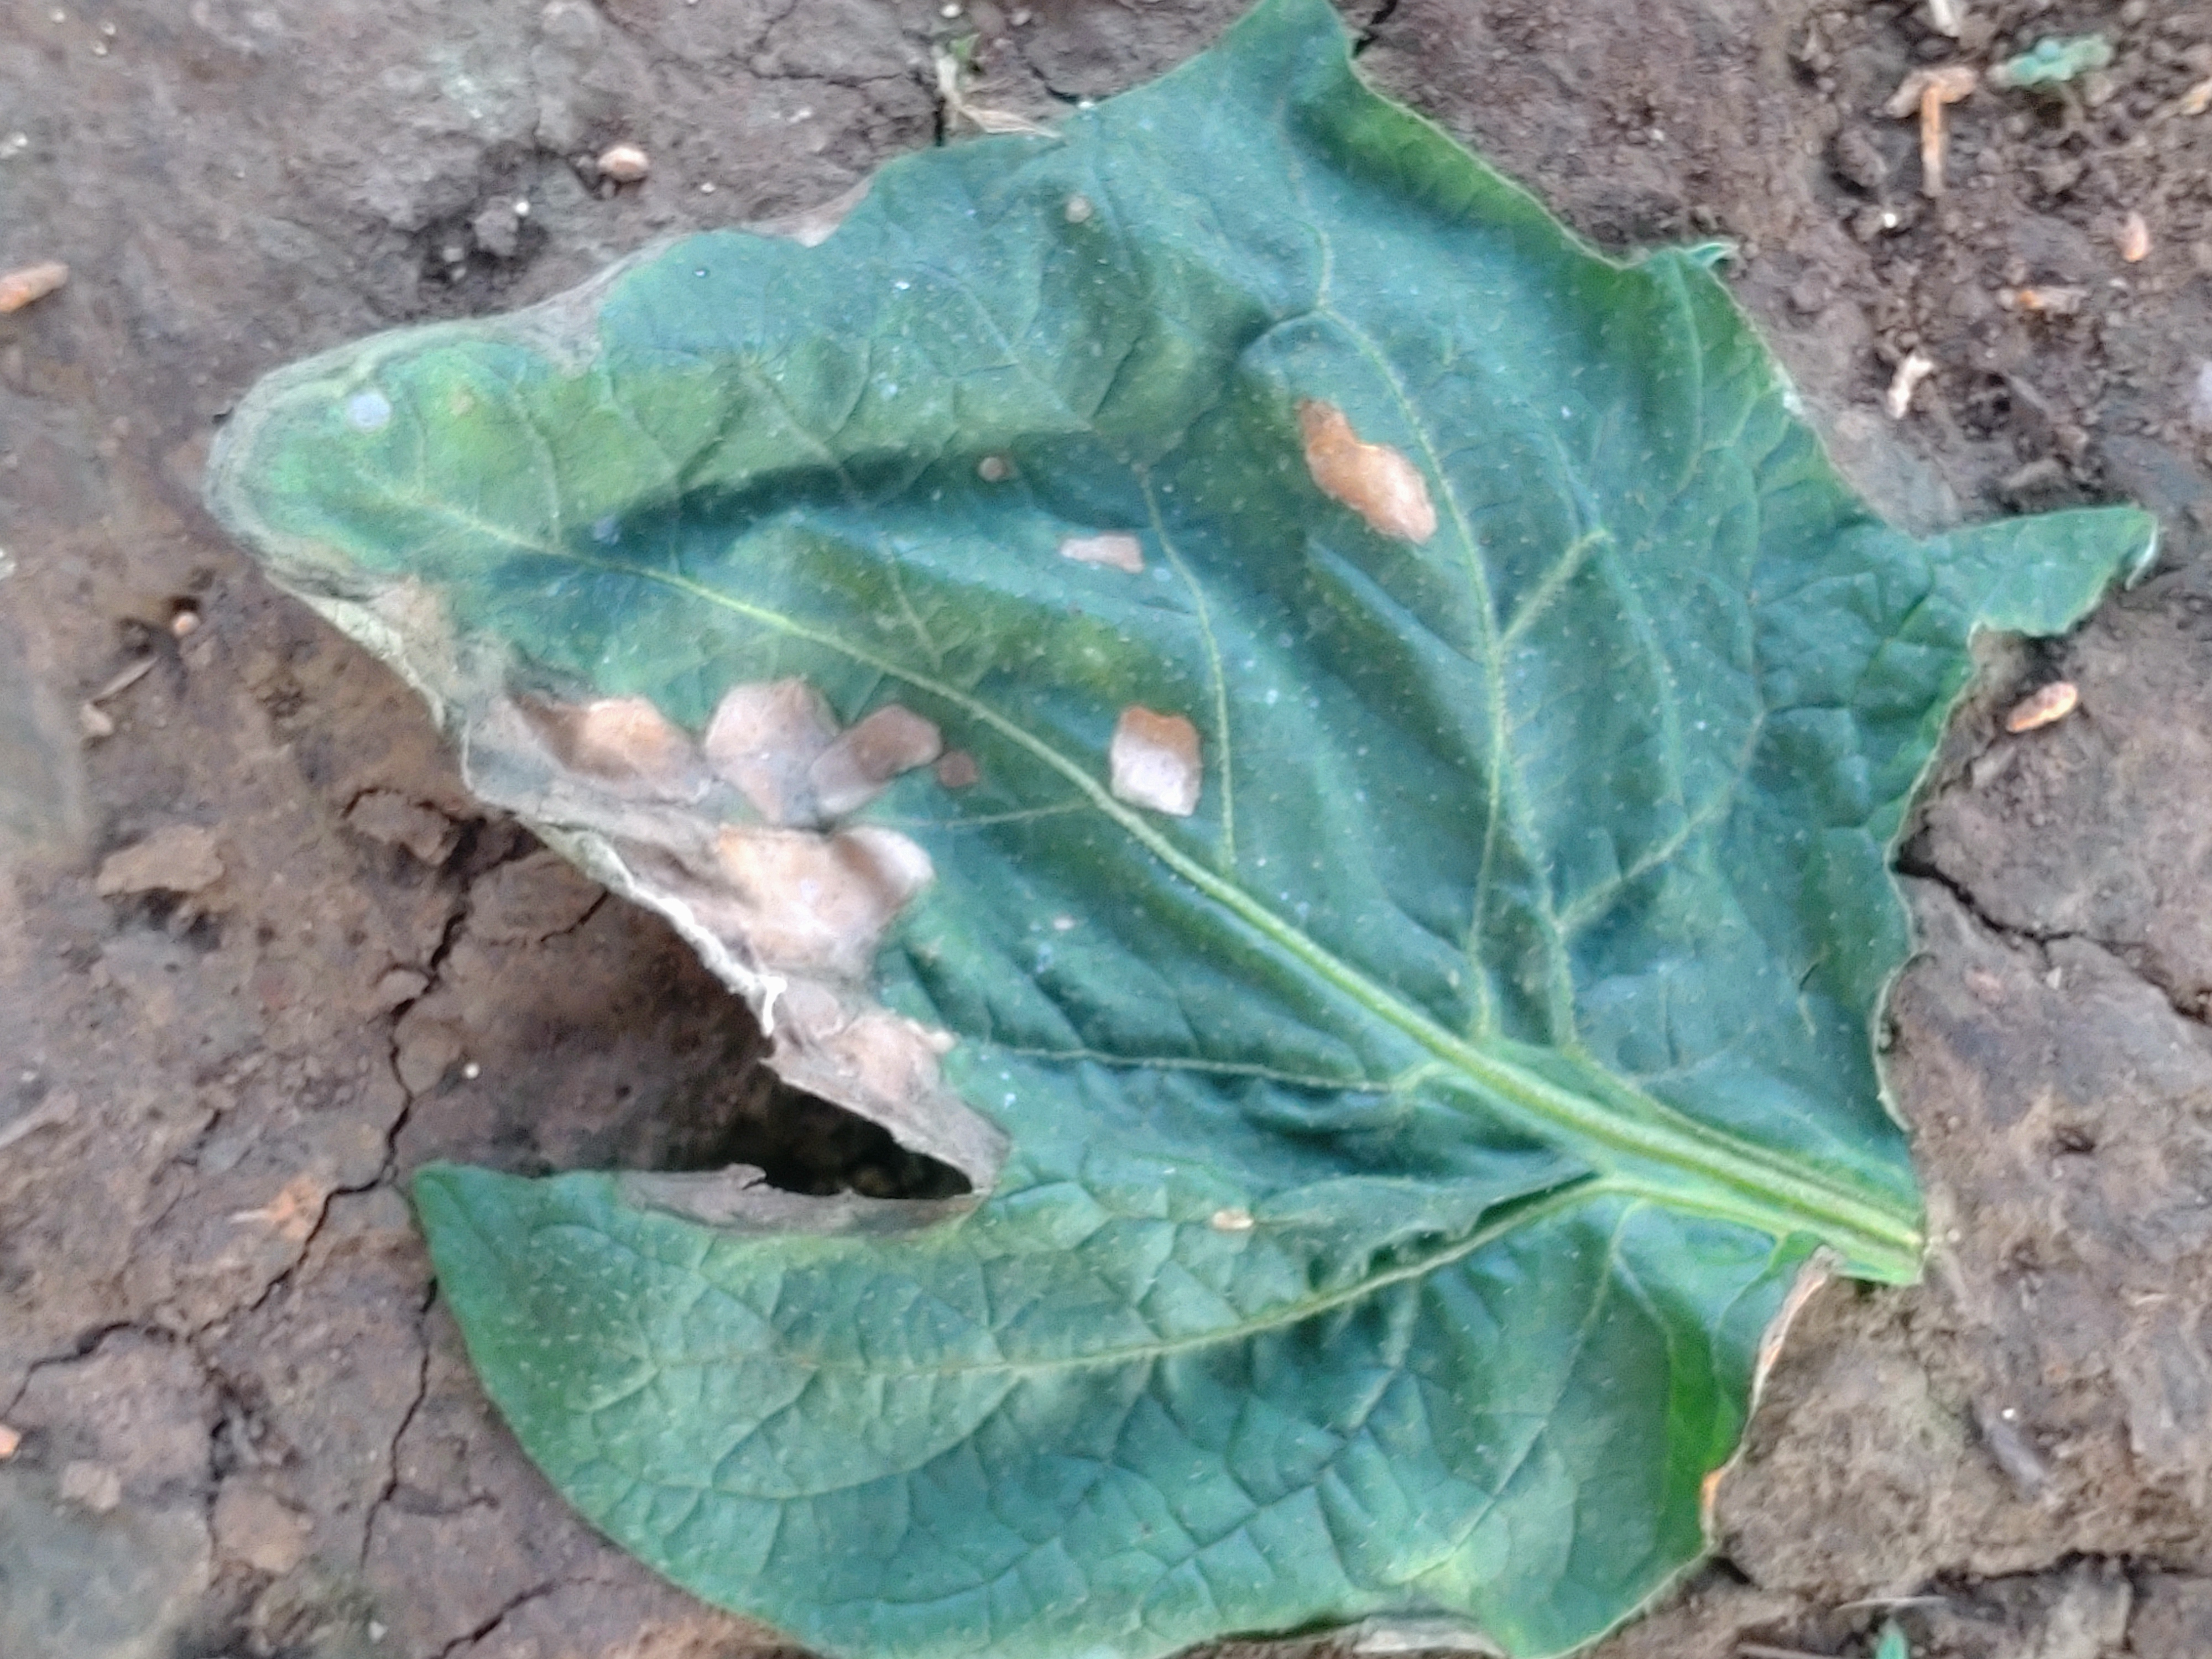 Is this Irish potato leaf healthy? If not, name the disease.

early blight
